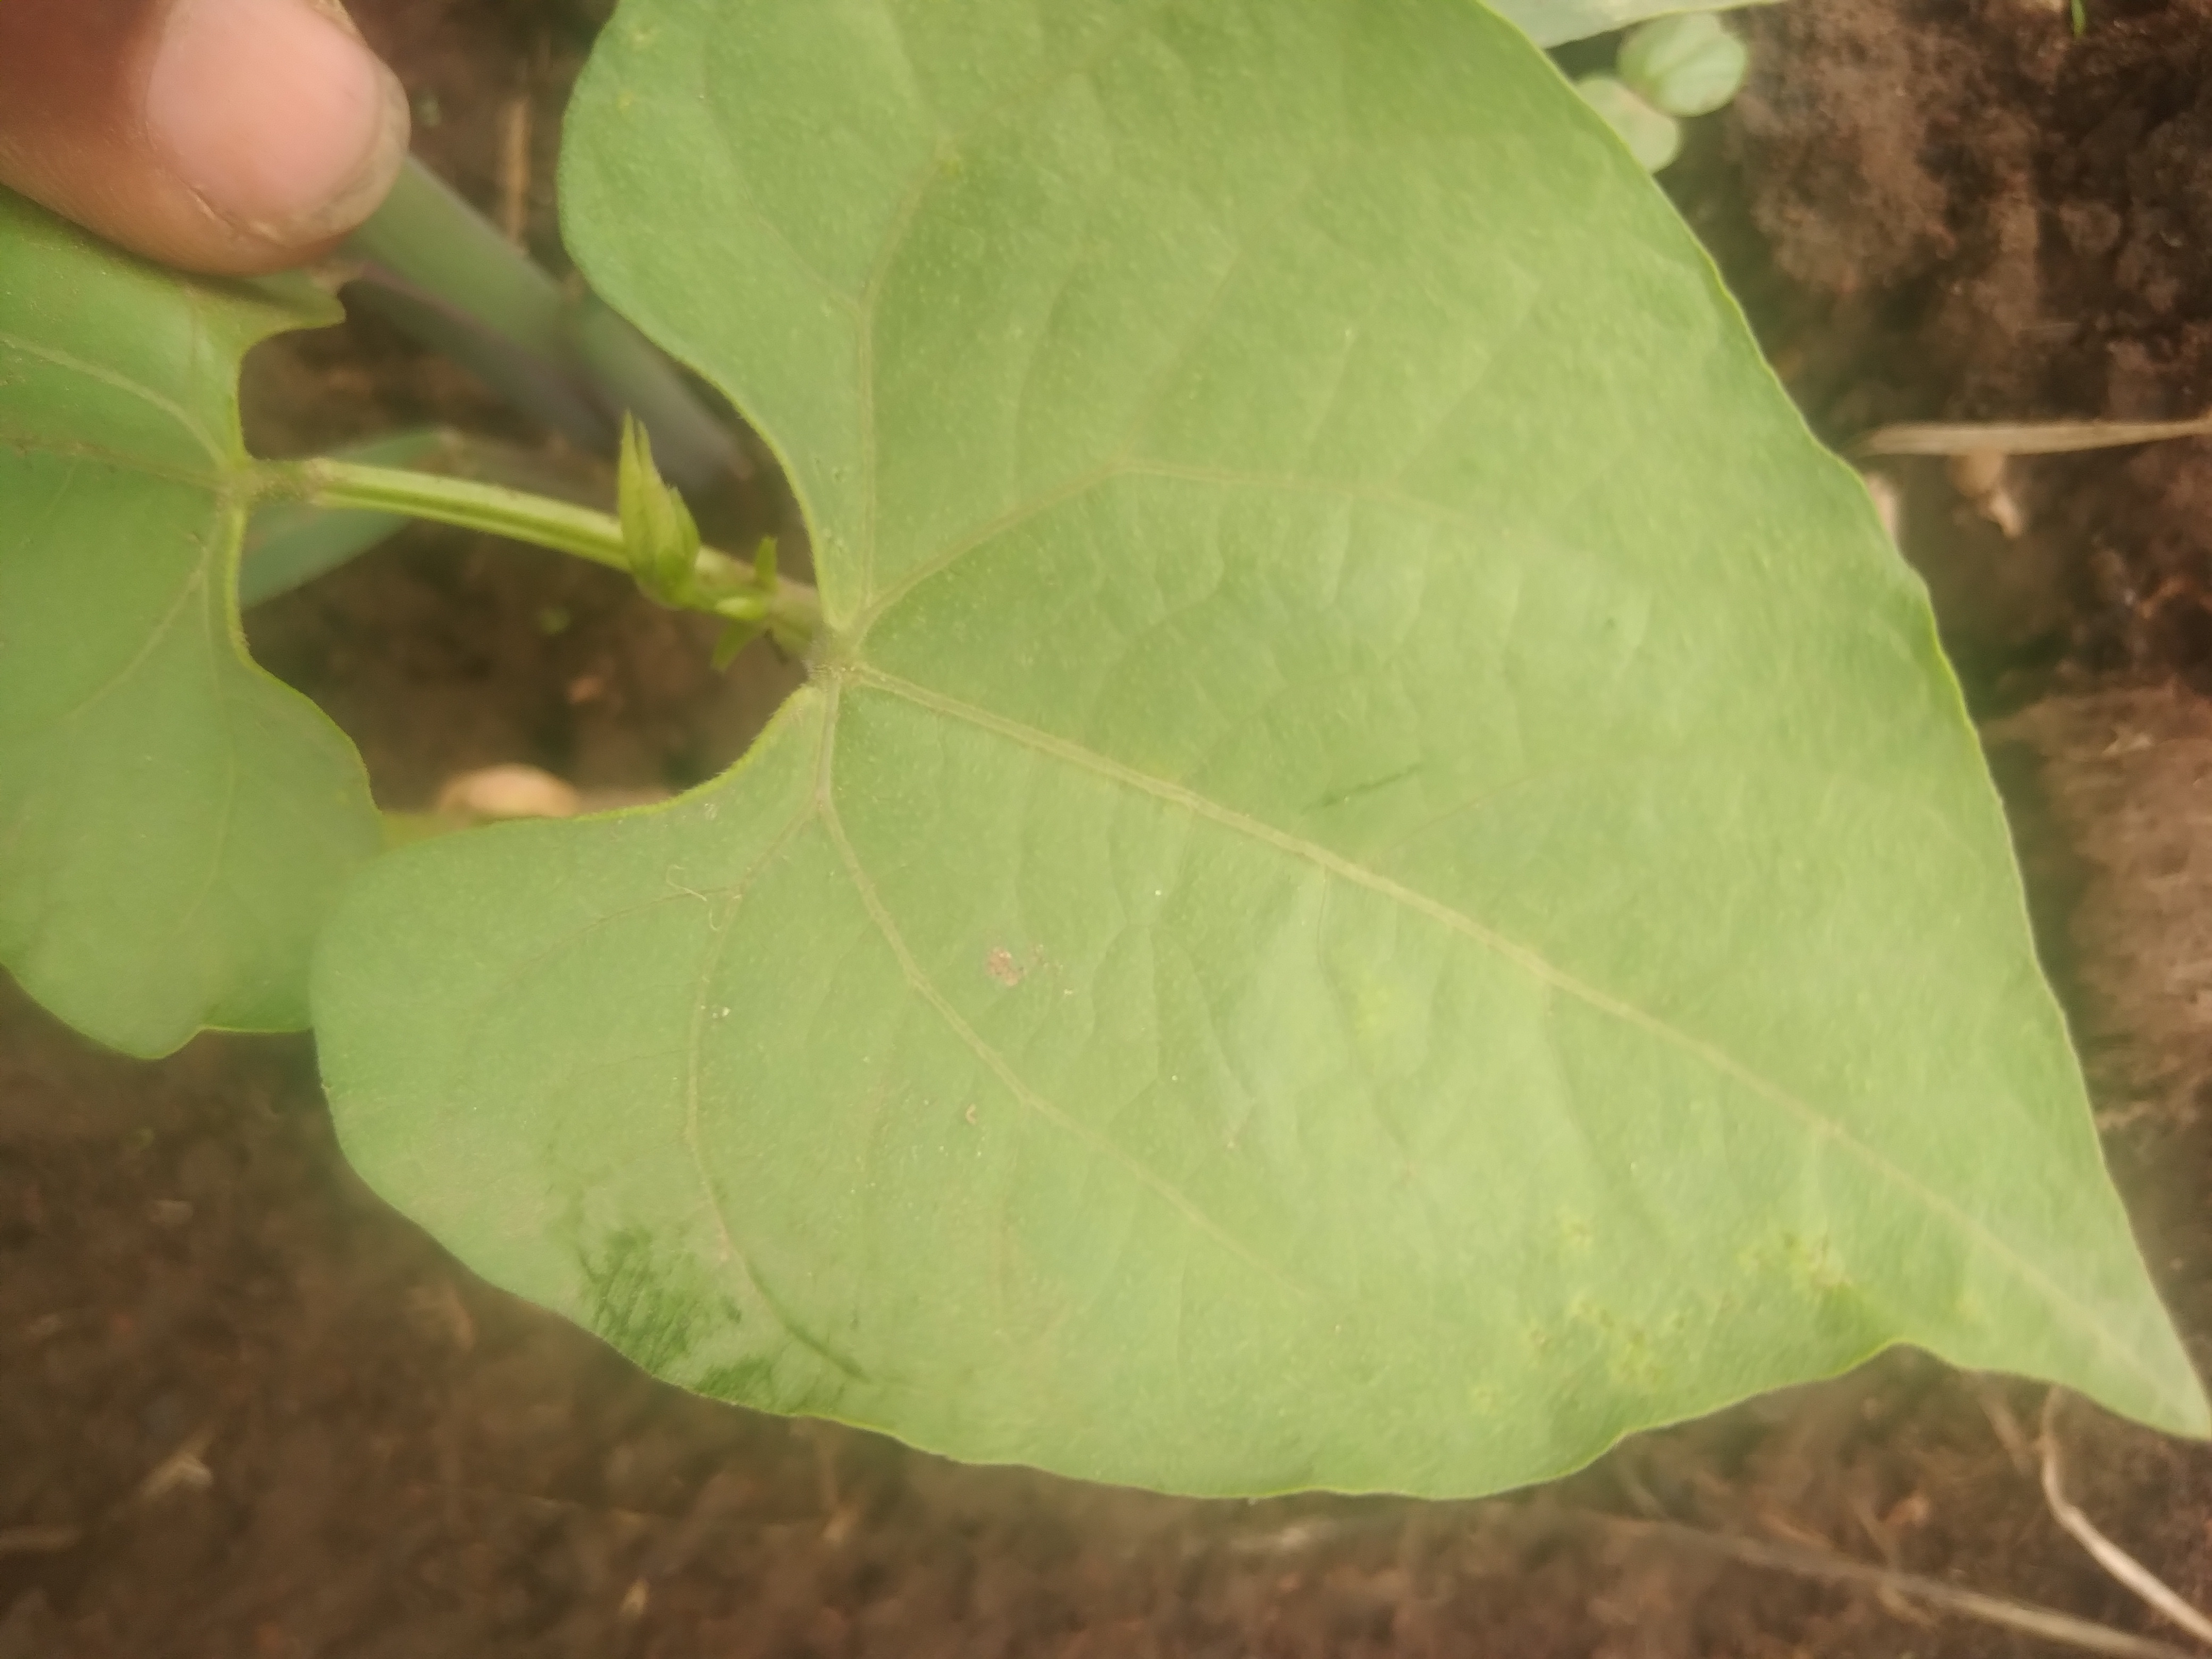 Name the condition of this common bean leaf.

healthy
